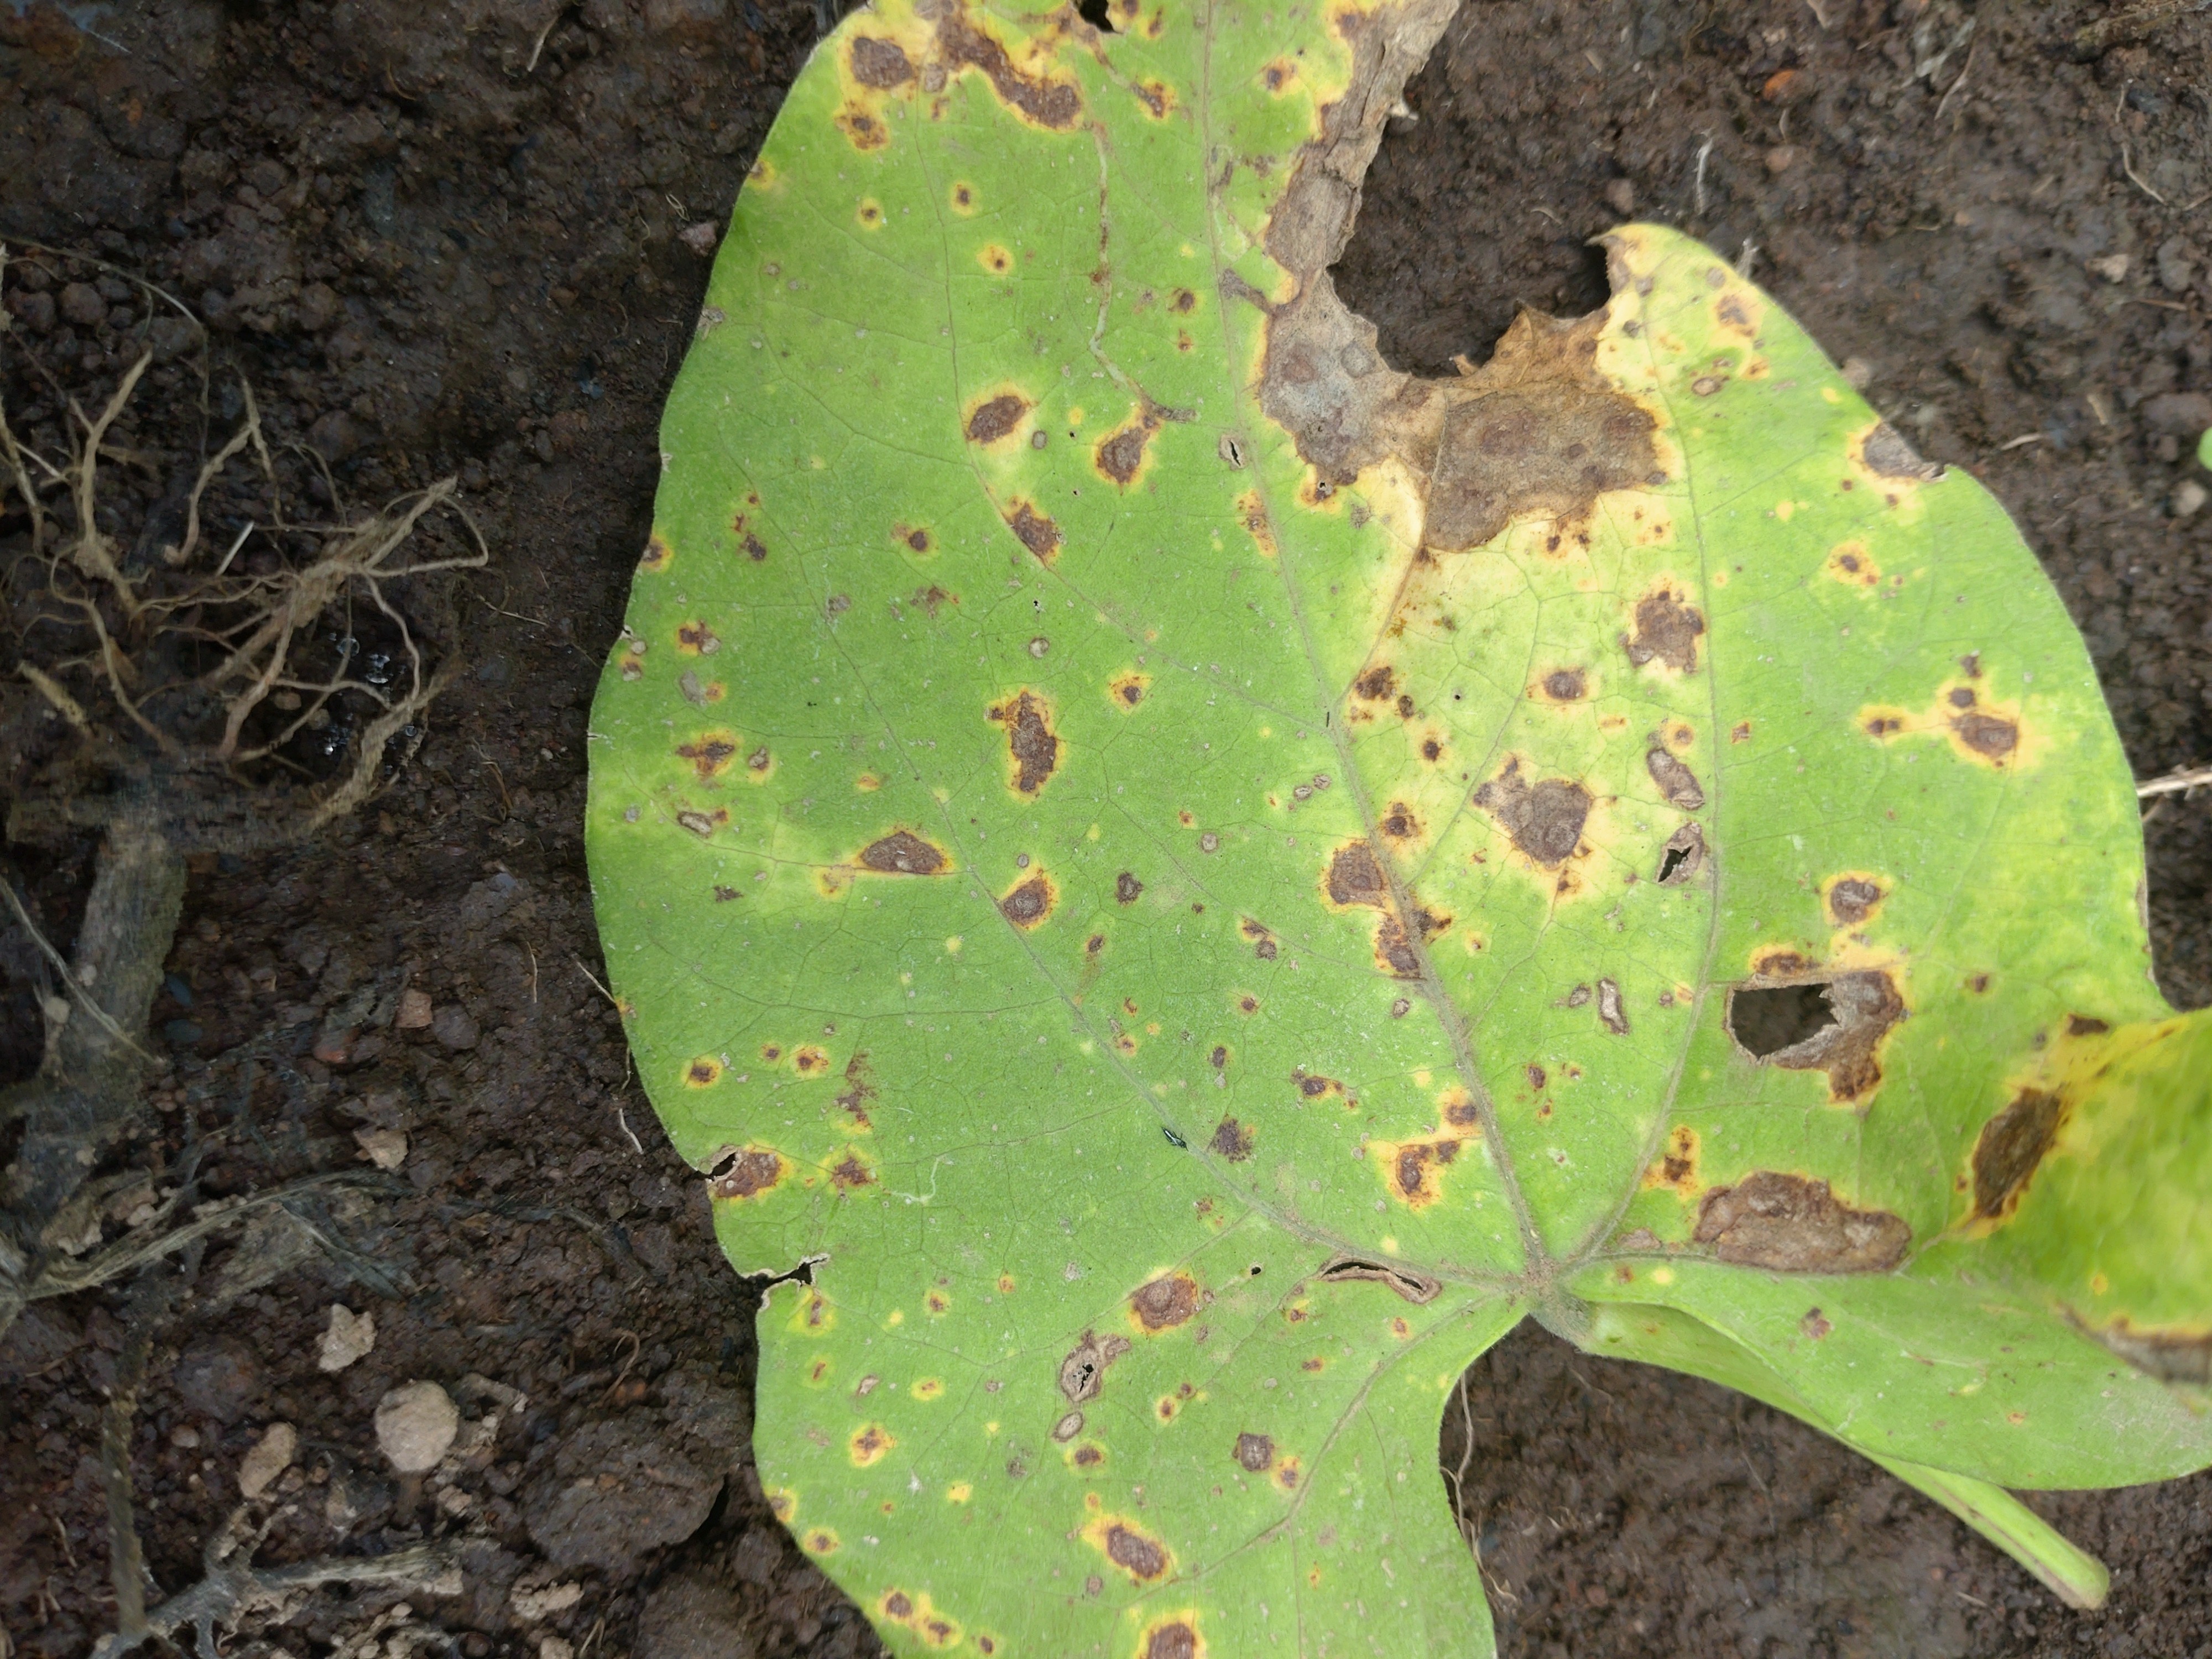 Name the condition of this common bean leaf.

rust
